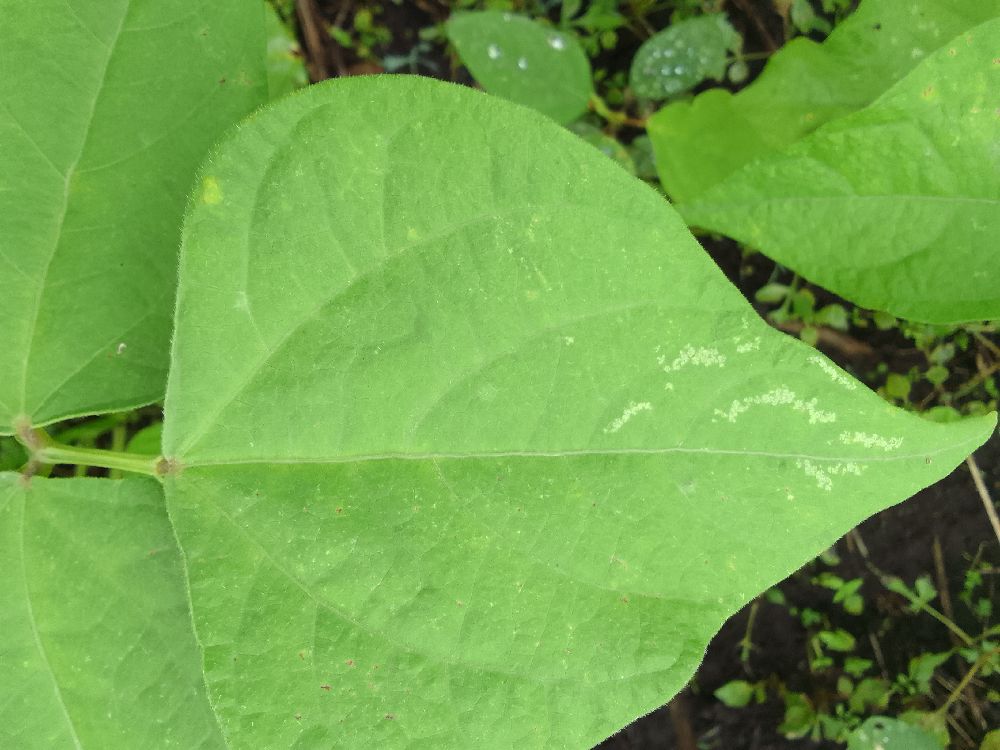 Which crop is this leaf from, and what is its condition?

common bean, healthy
